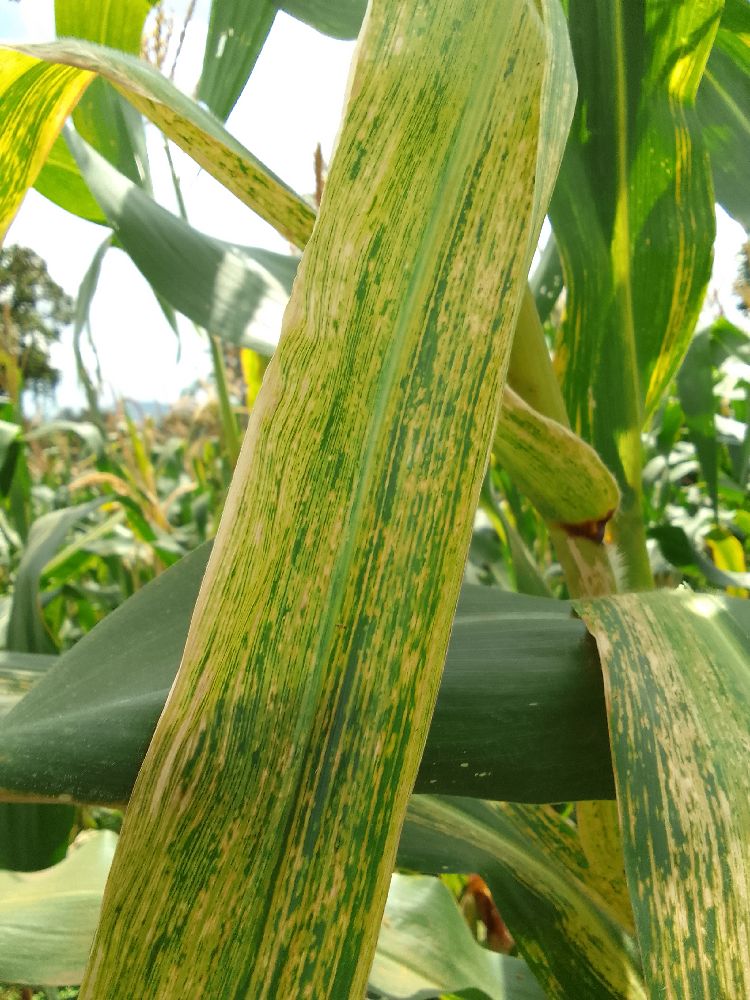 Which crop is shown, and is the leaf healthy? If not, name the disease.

maize, maize lethal necrosis
